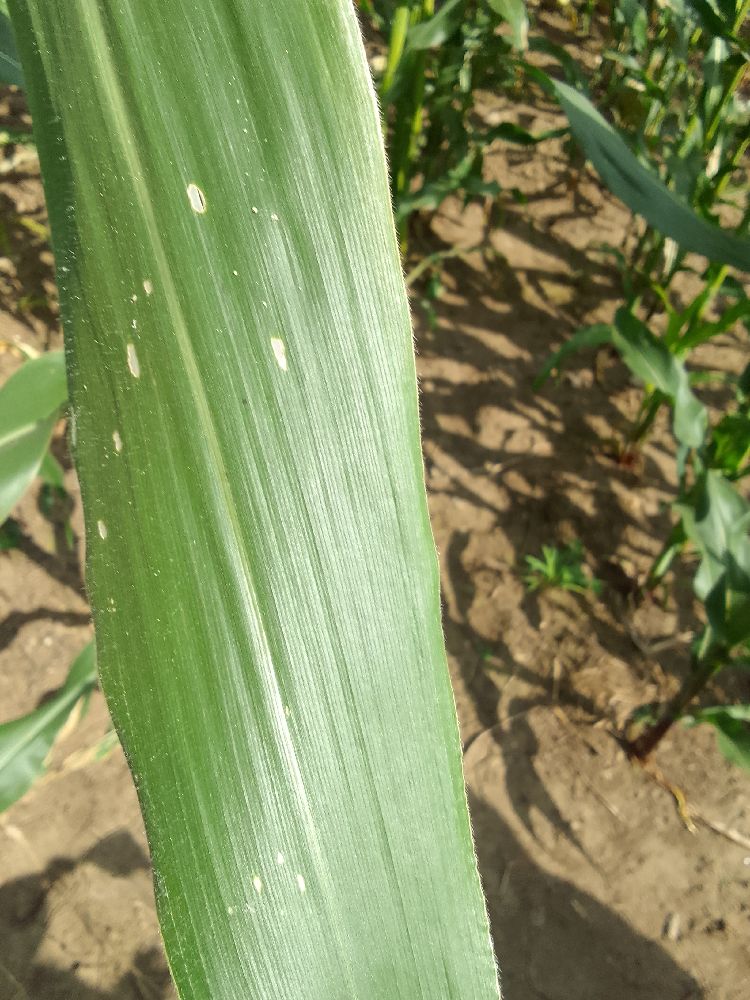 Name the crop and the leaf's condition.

maize, healthy
